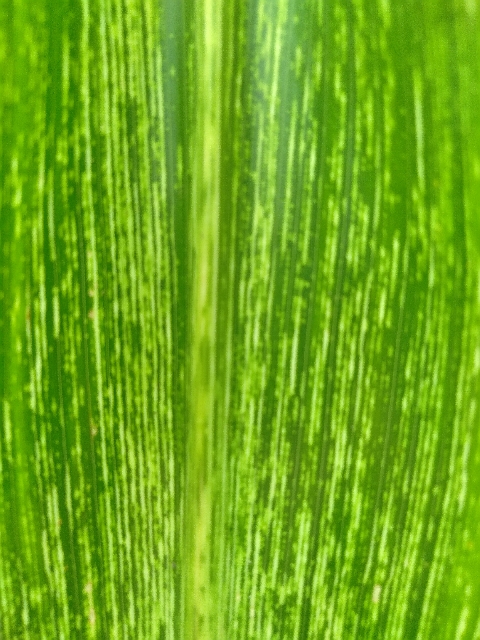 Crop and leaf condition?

maize, maize streak virus
